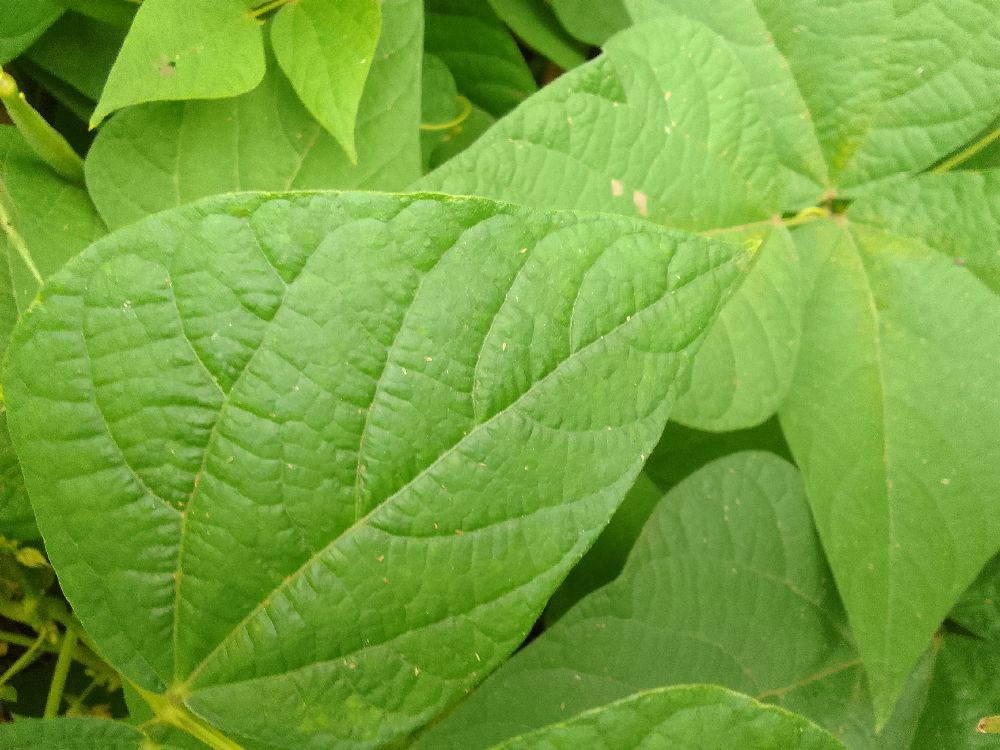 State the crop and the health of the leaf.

common bean, healthy
